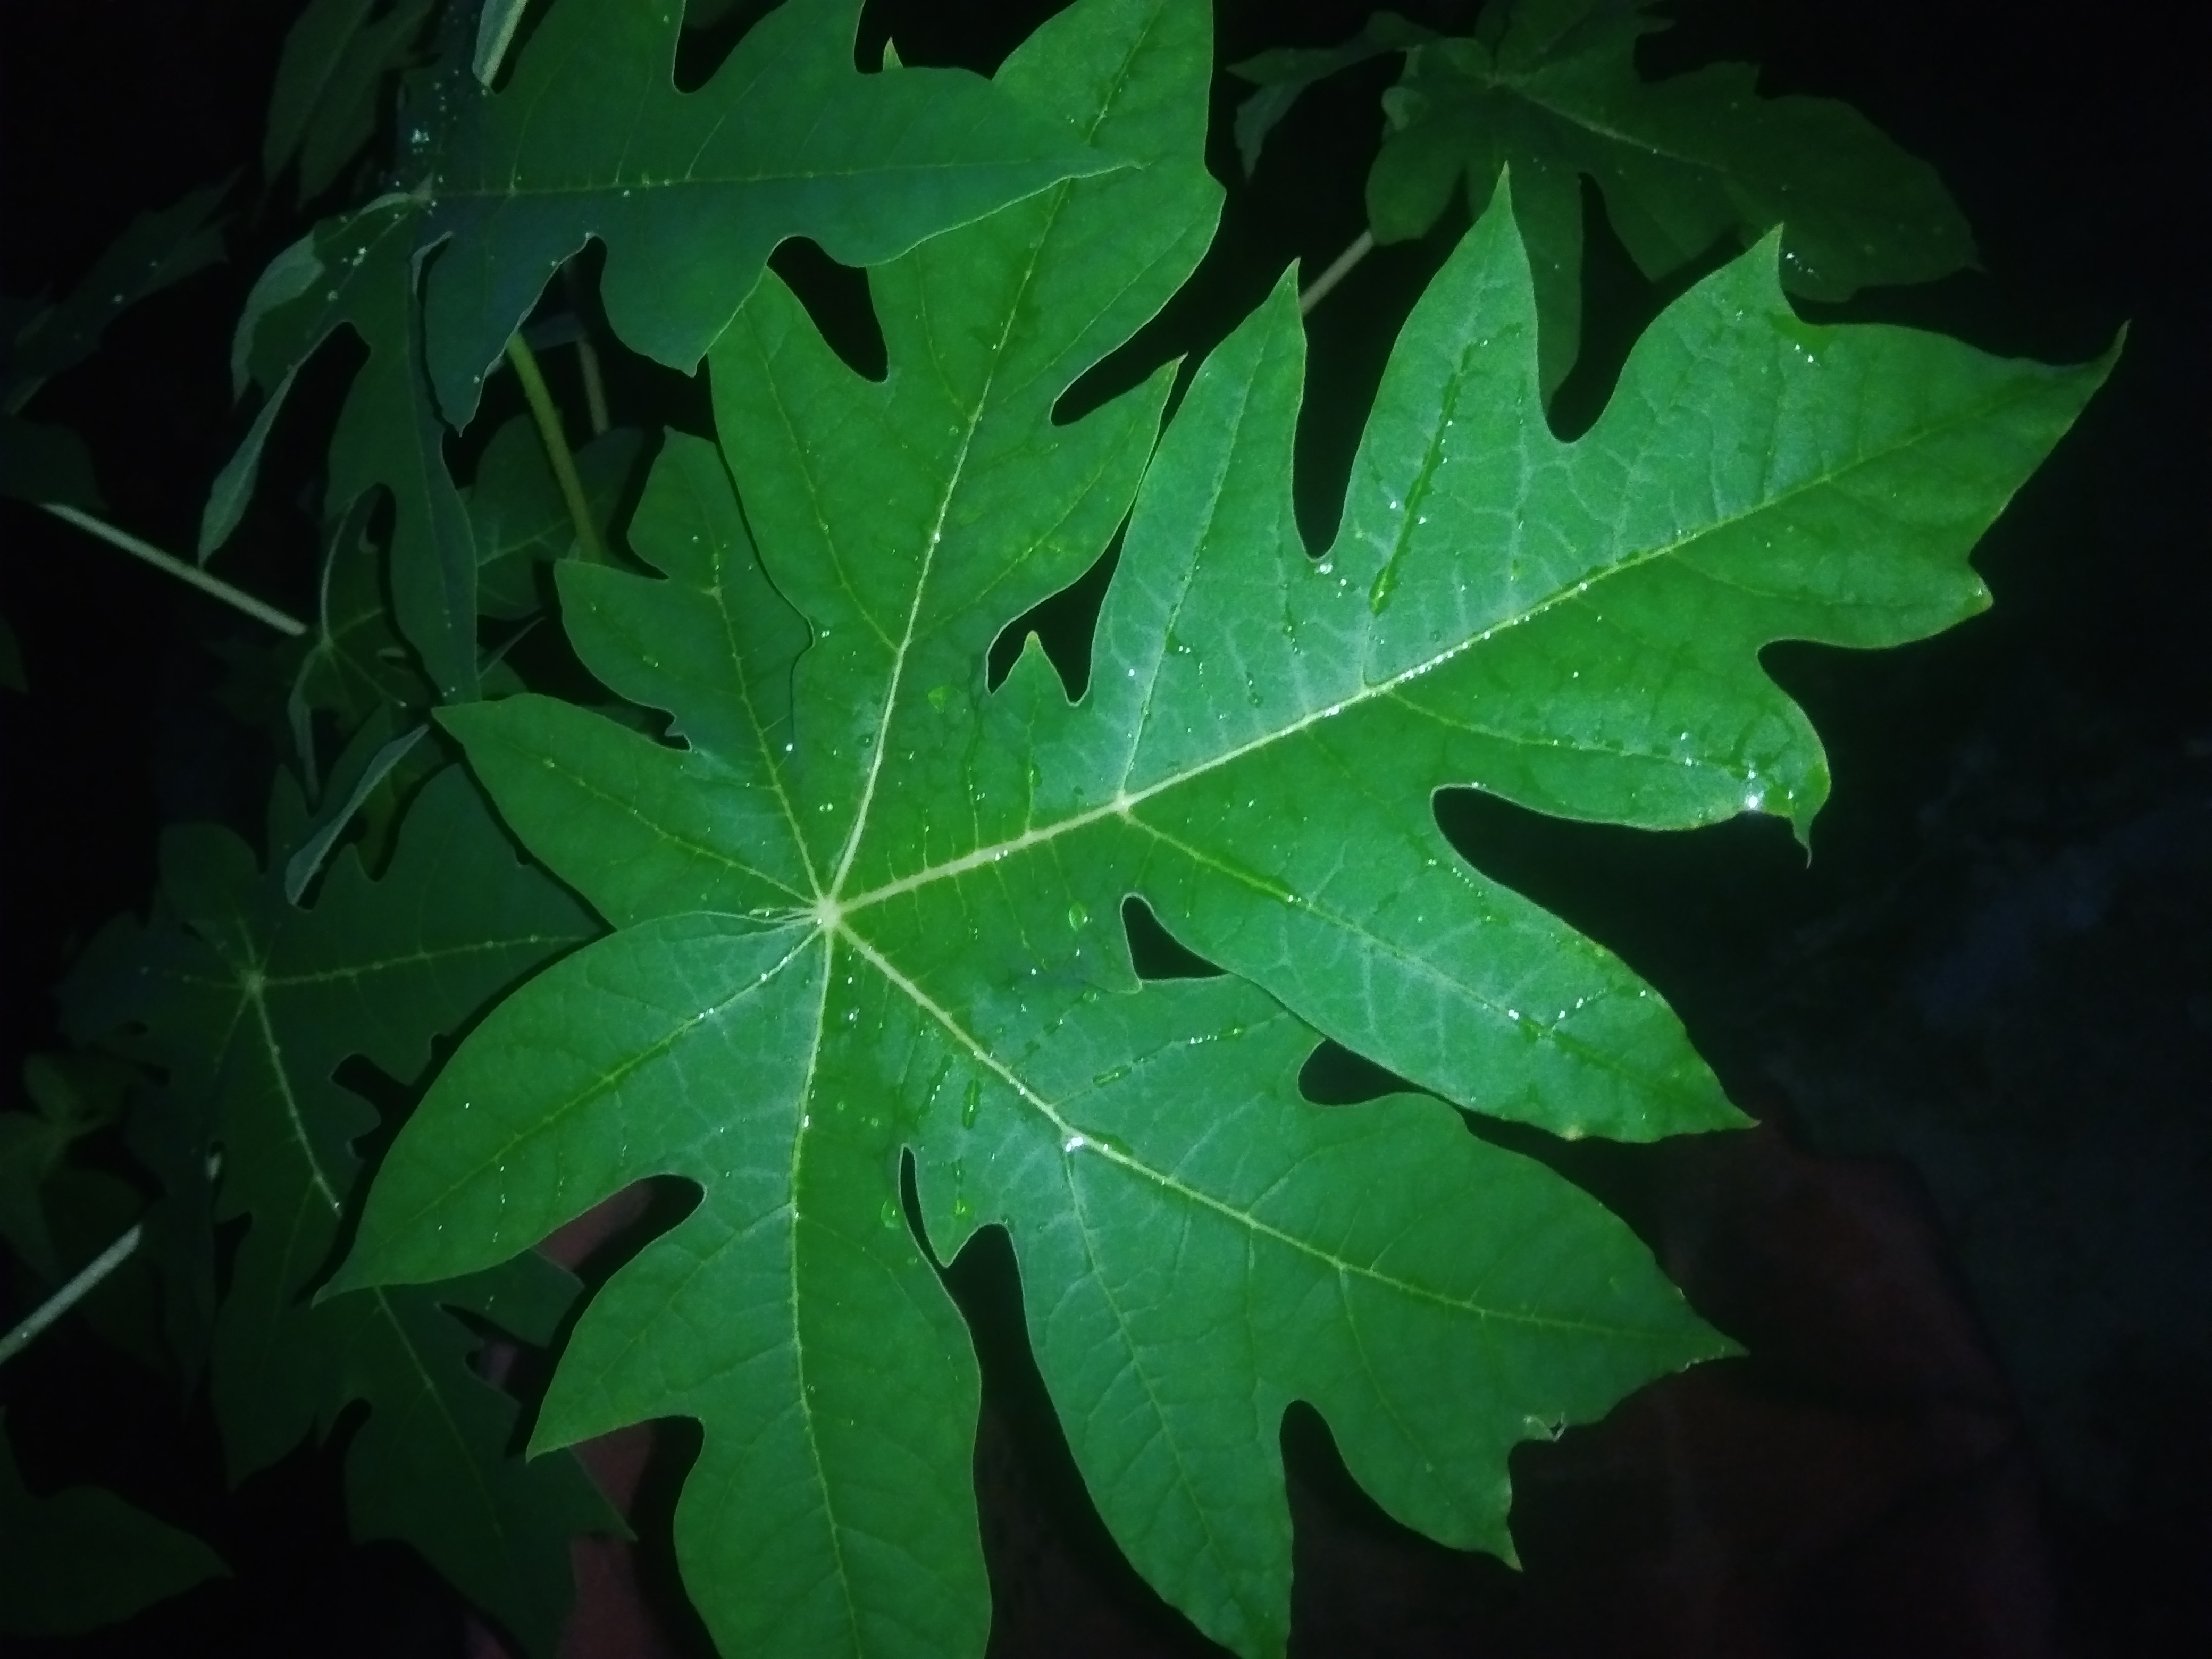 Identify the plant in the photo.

papaya
